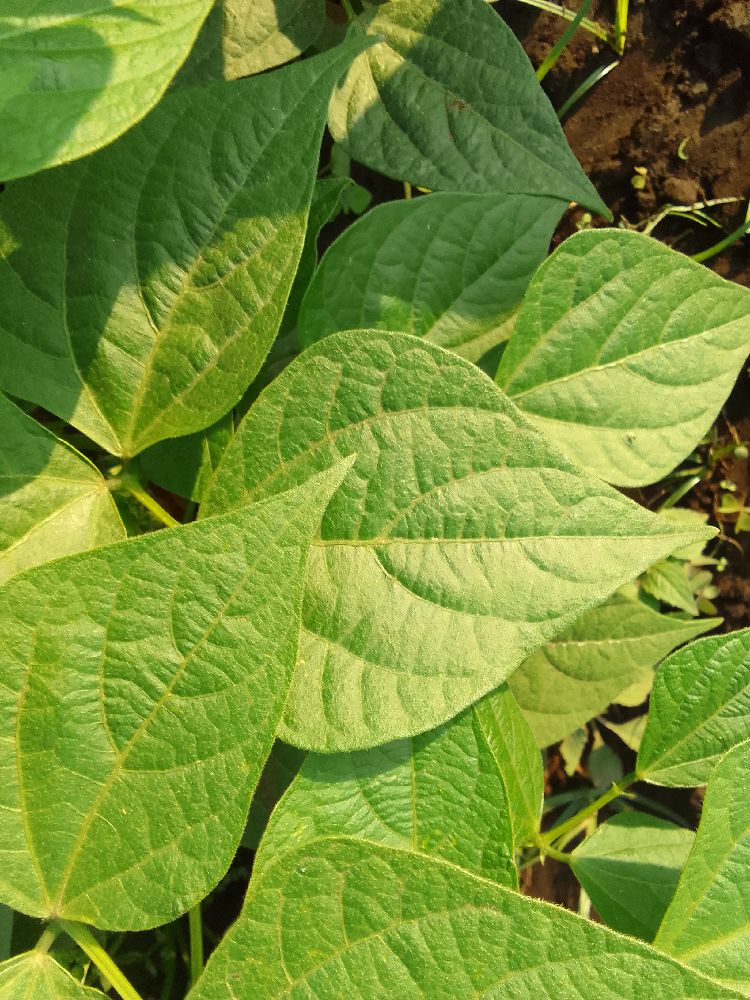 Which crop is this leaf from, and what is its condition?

common bean, healthy
